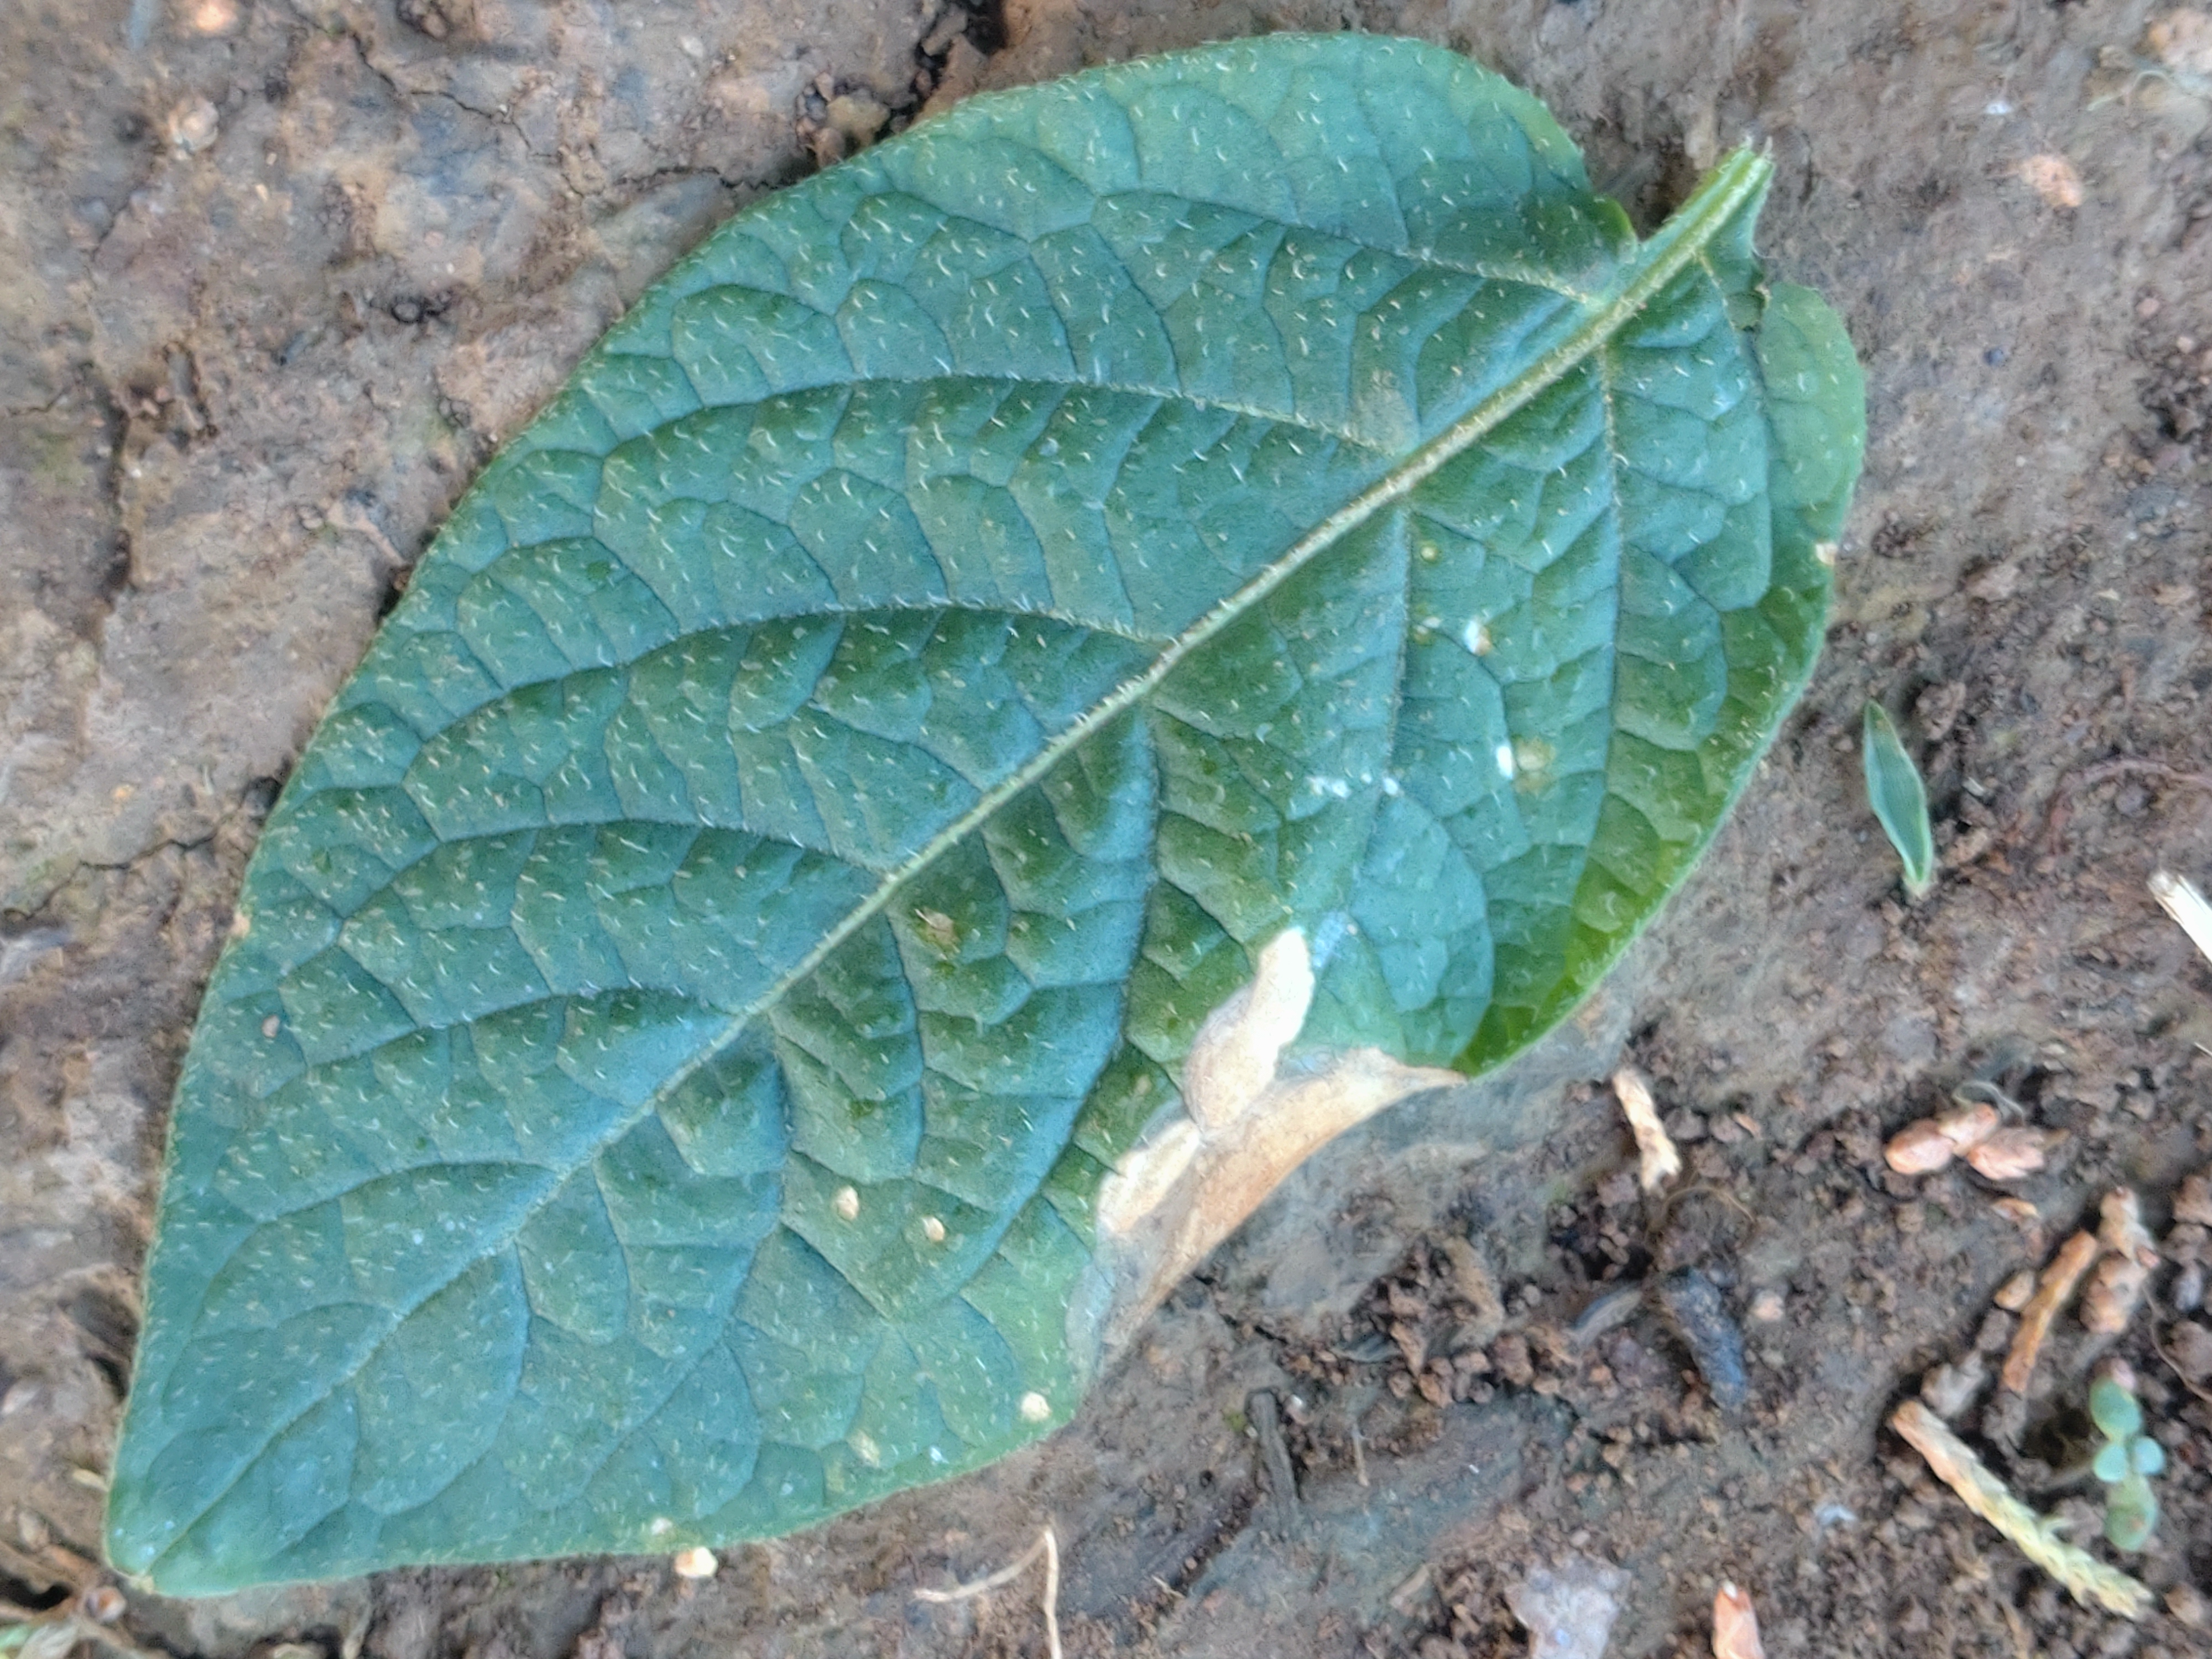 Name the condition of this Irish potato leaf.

early blight
